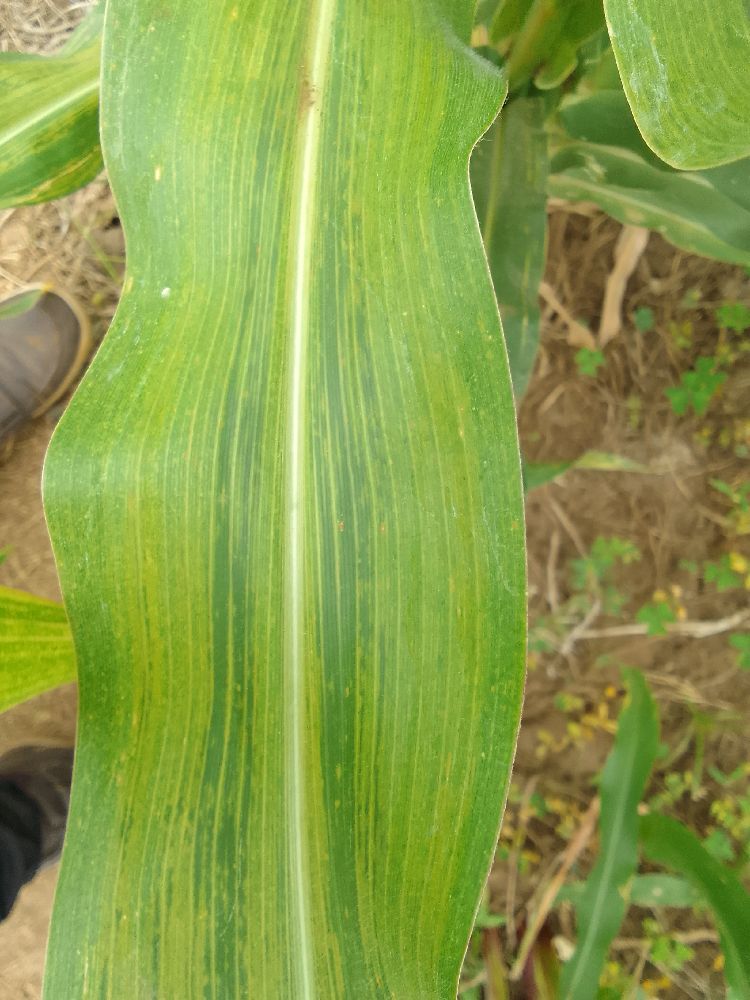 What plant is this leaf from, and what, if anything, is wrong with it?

maize, maize lethal necrosis
